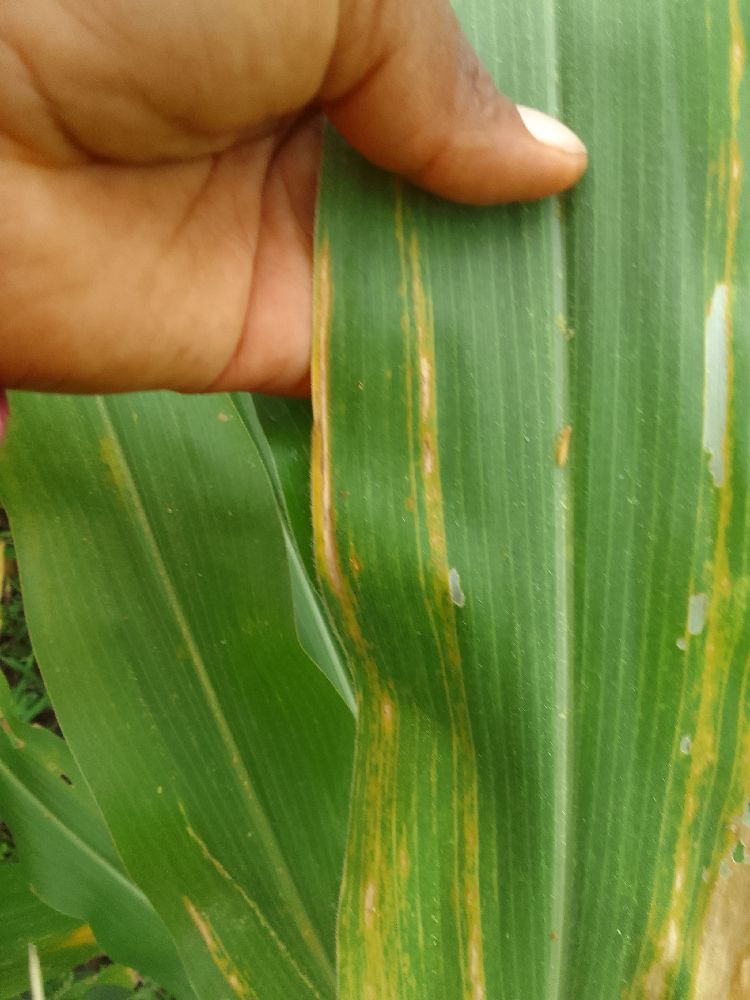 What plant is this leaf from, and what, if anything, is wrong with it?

maize, maize lethal necrosis
